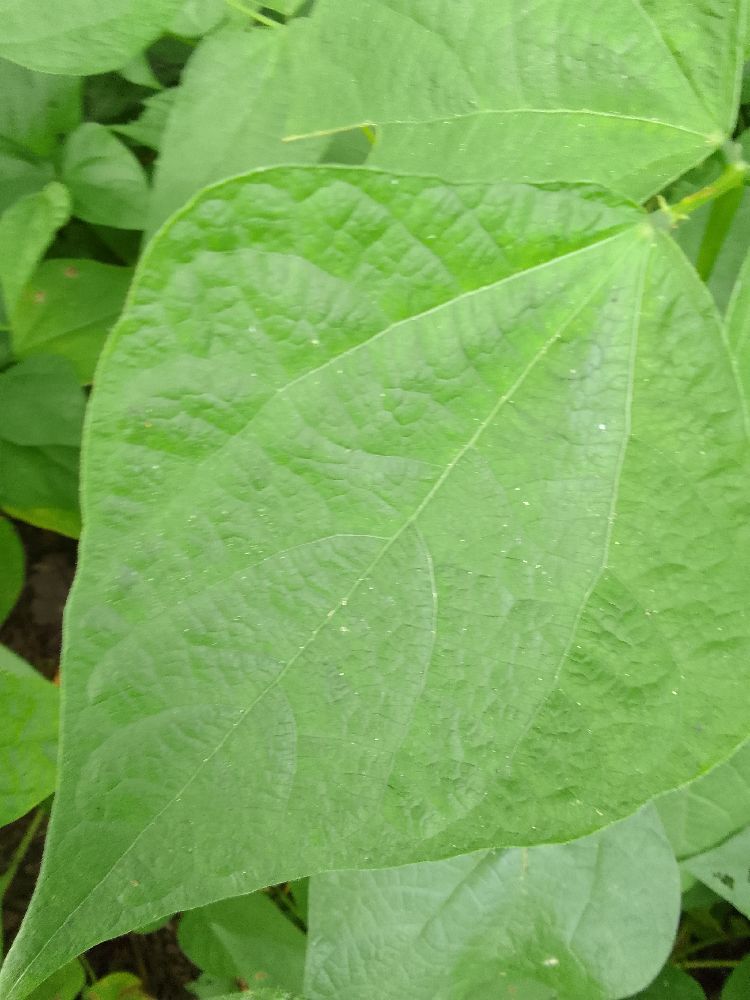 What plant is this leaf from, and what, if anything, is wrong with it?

common bean, healthy
